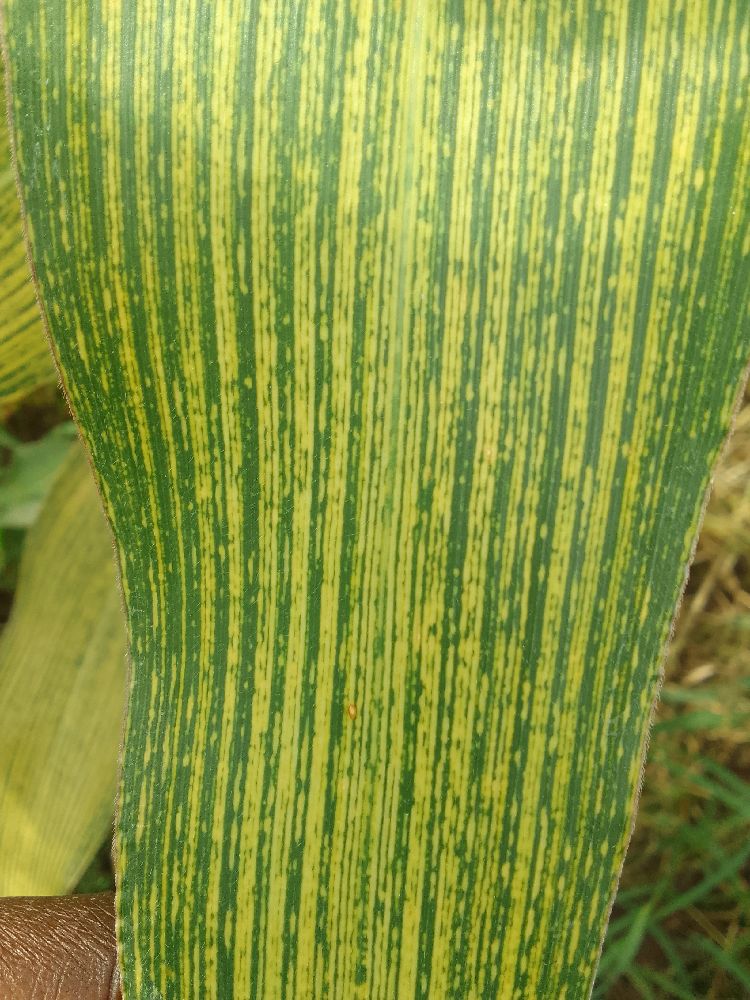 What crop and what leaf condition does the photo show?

maize, maize streak virus
